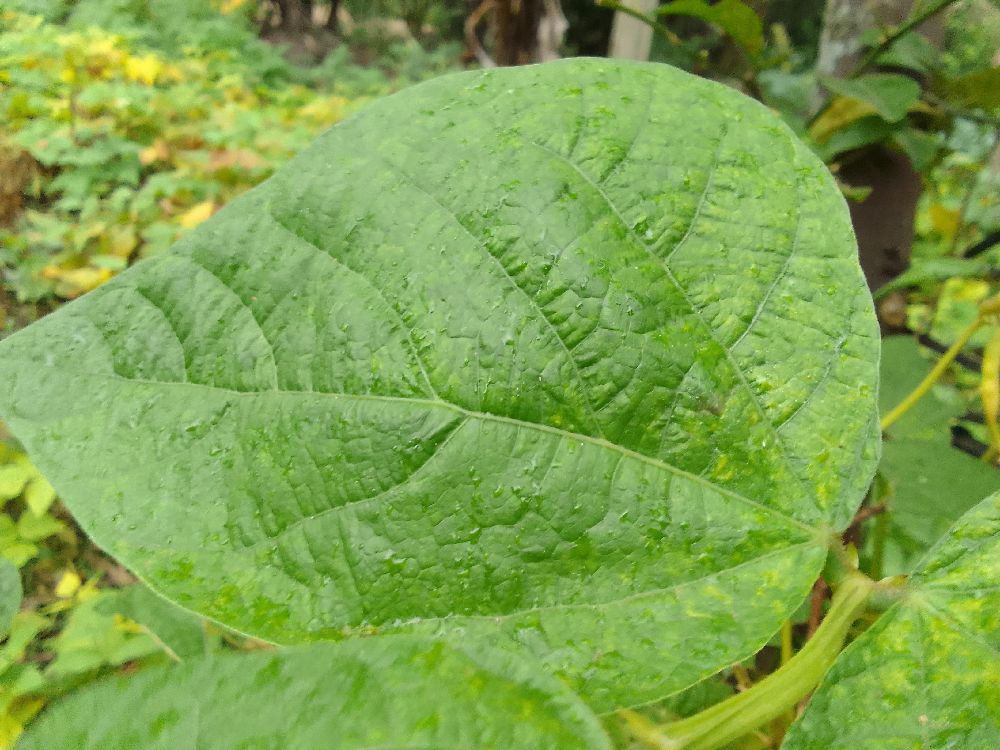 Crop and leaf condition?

common bean, healthy
